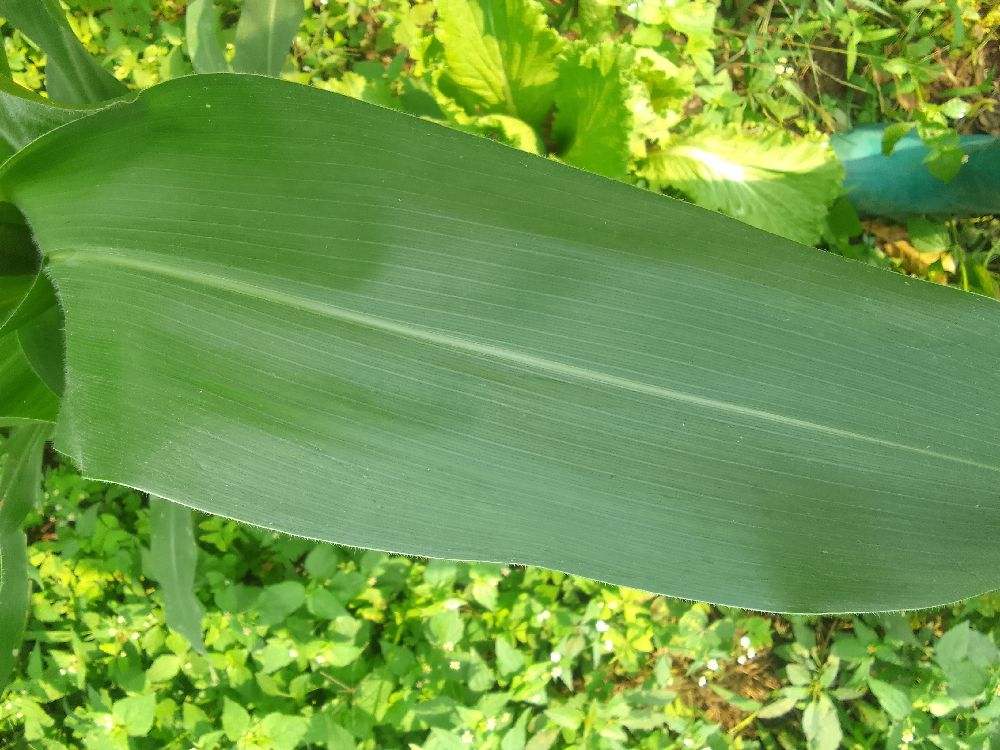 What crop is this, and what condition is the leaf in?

maize, healthy
